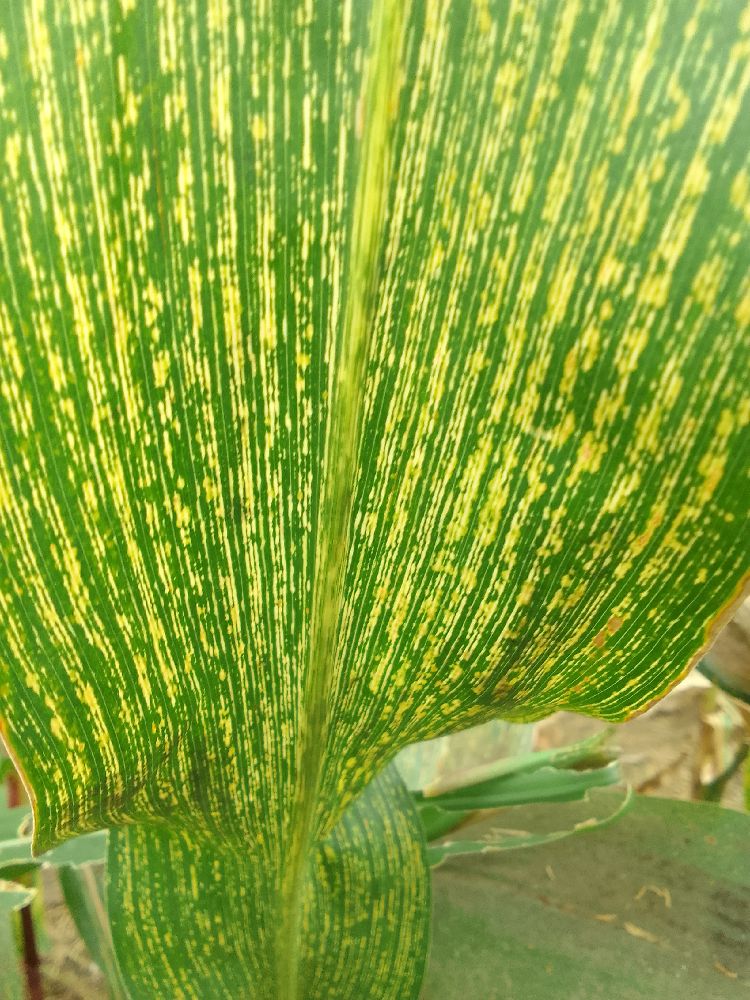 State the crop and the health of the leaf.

maize, maize streak virus
